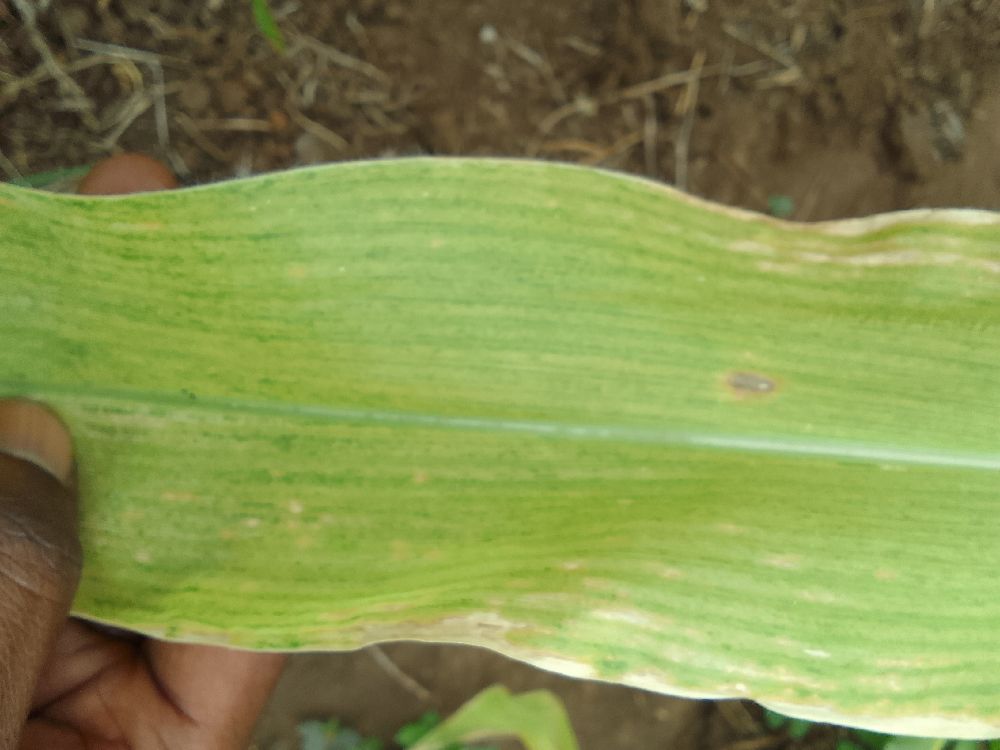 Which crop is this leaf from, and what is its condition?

maize, maize lethal necrosis
